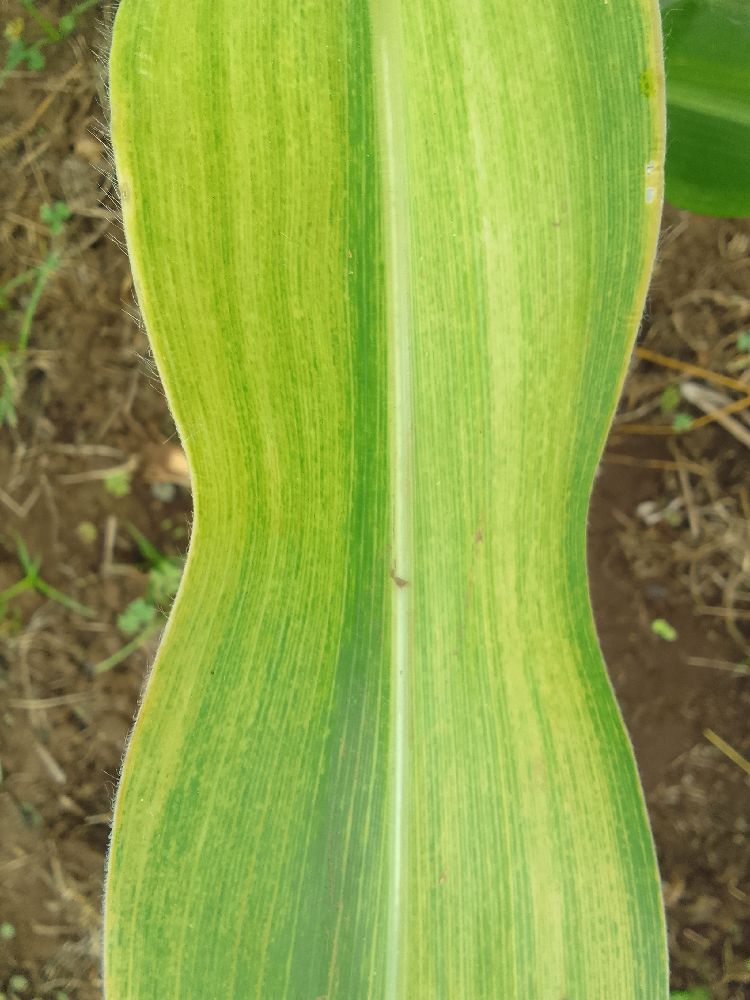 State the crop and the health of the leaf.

maize, maize lethal necrosis
